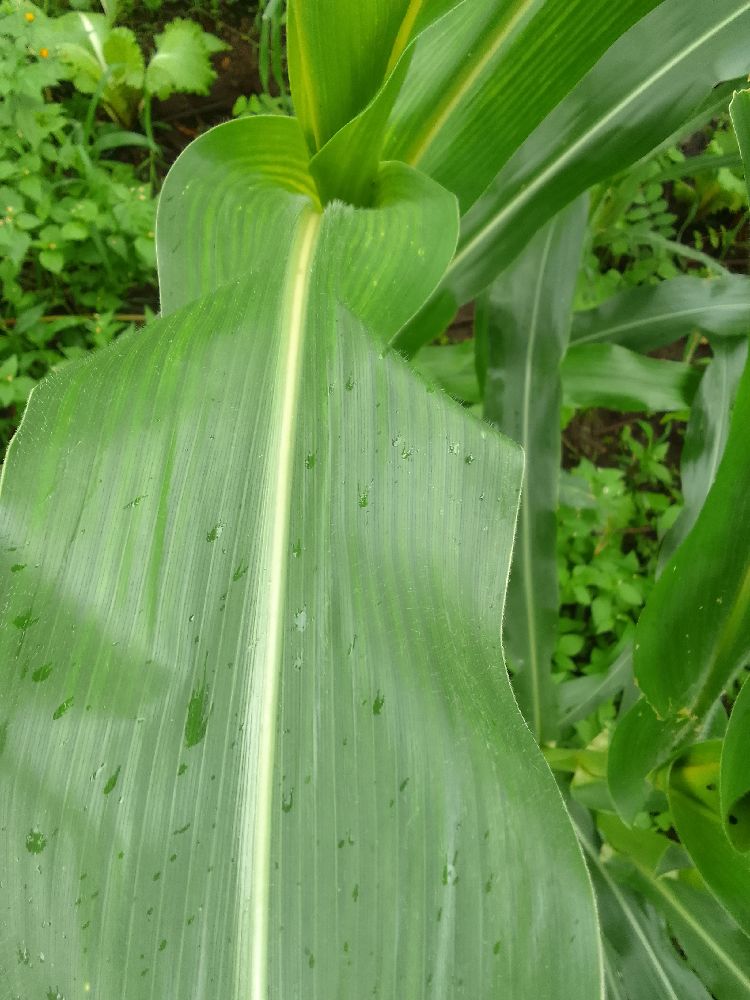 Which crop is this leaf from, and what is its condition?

maize, healthy
